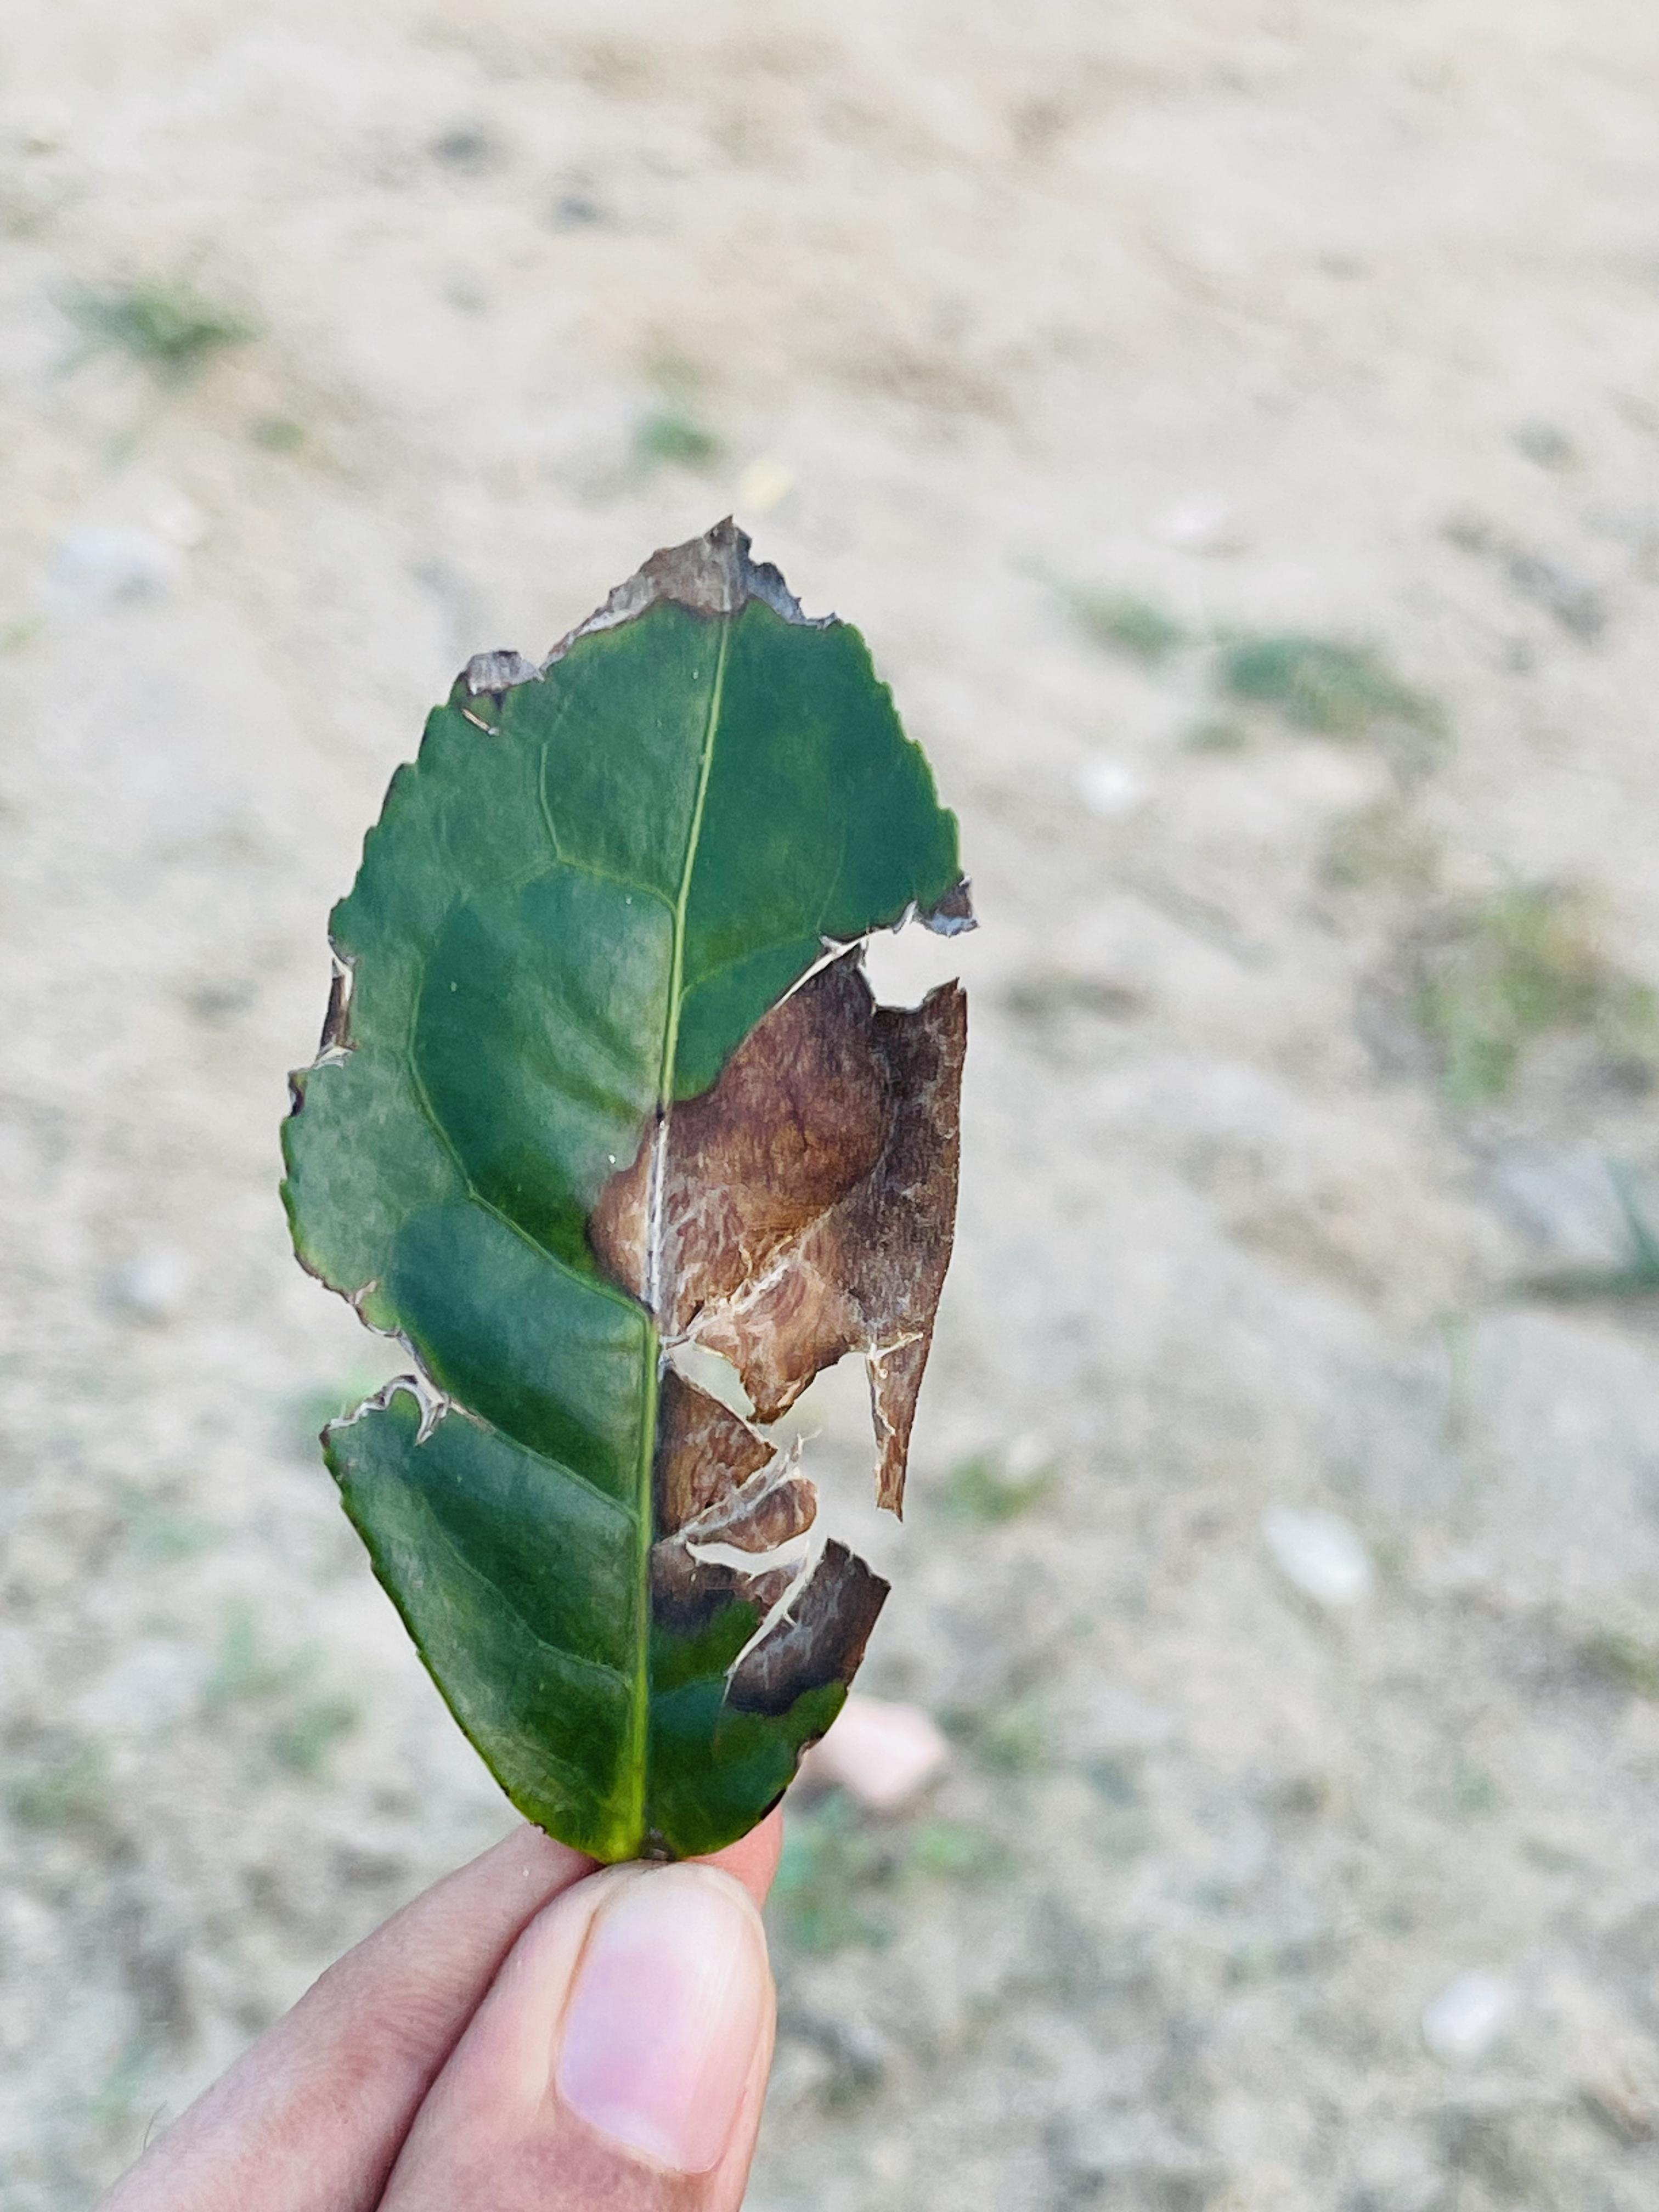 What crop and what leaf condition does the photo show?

tea, blight
